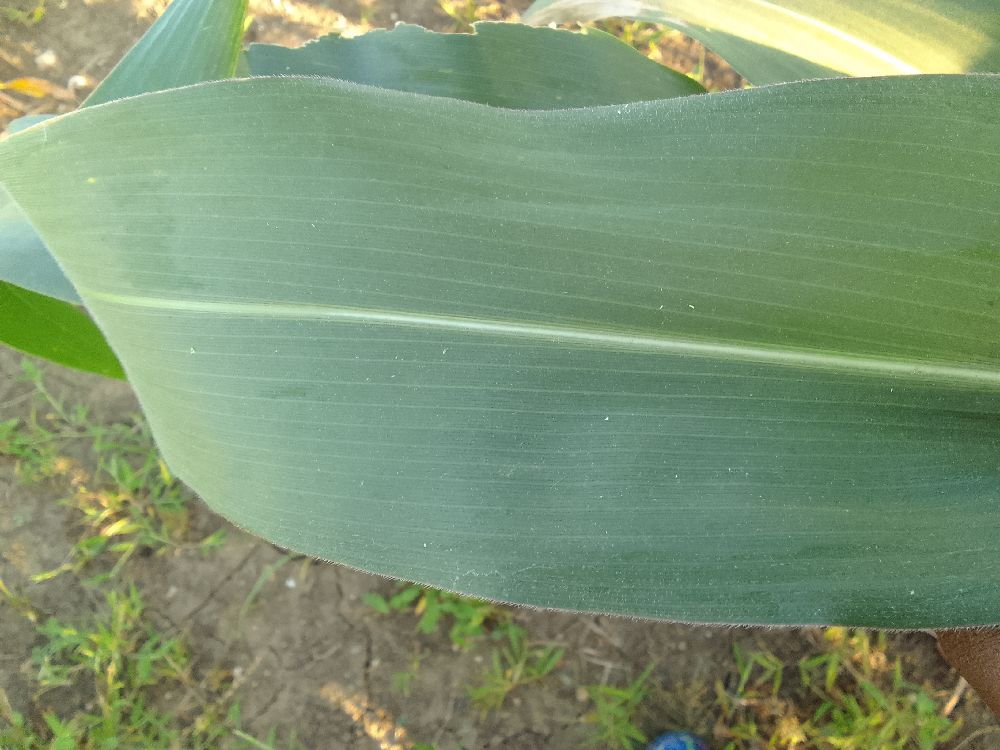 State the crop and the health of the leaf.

maize, healthy
